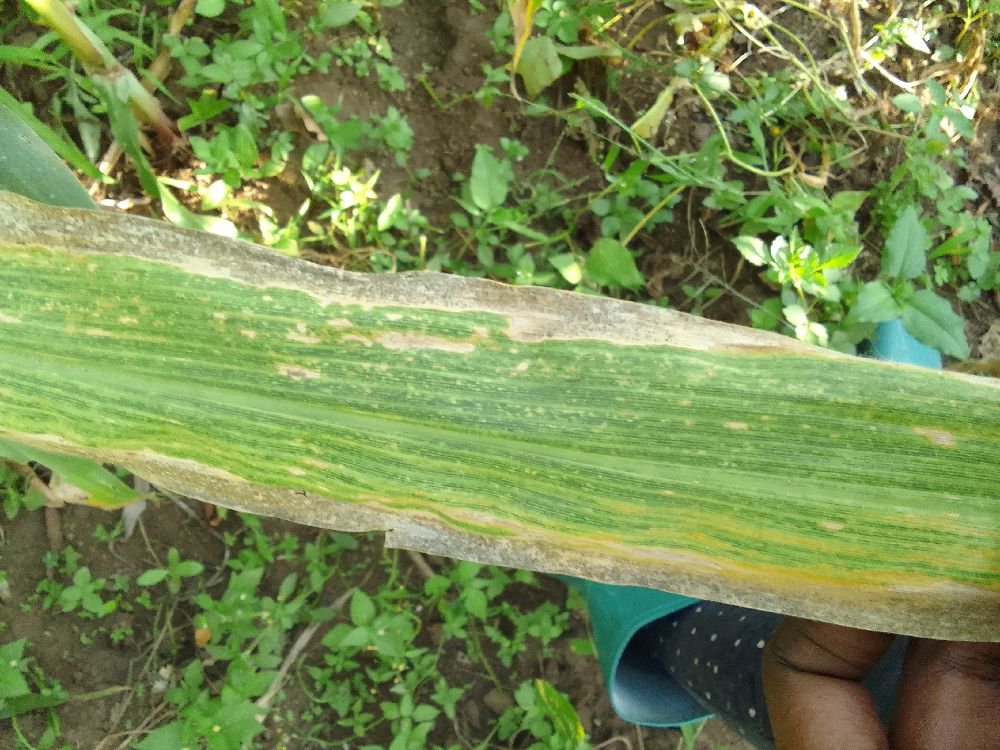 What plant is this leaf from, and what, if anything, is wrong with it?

maize, maize lethal necrosis
